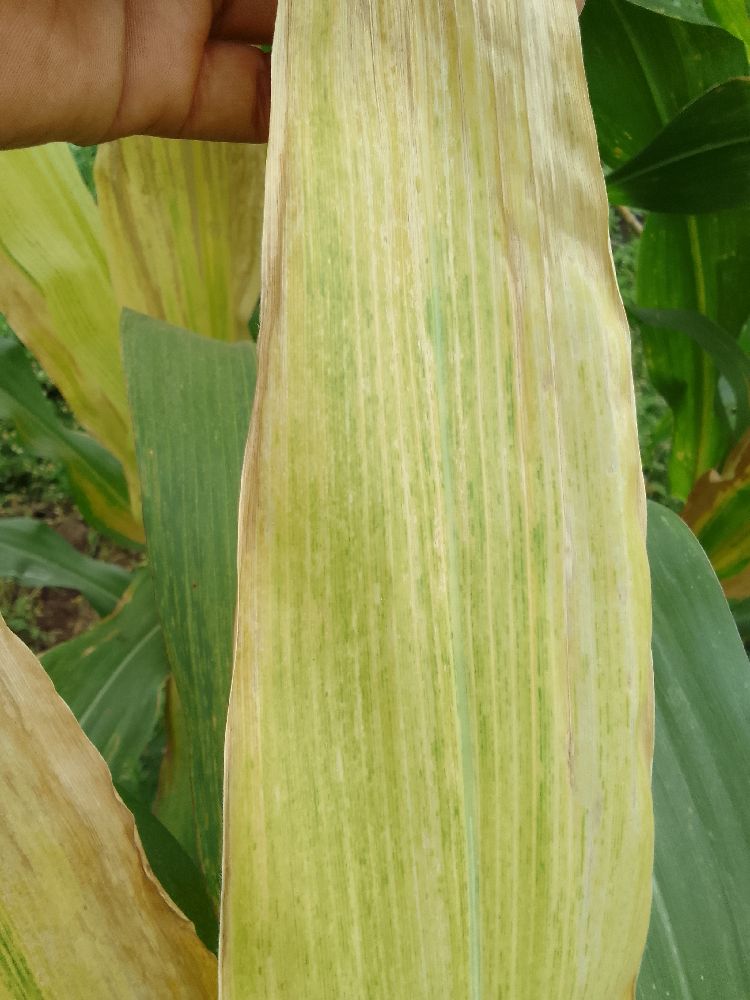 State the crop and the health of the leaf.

maize, maize lethal necrosis
